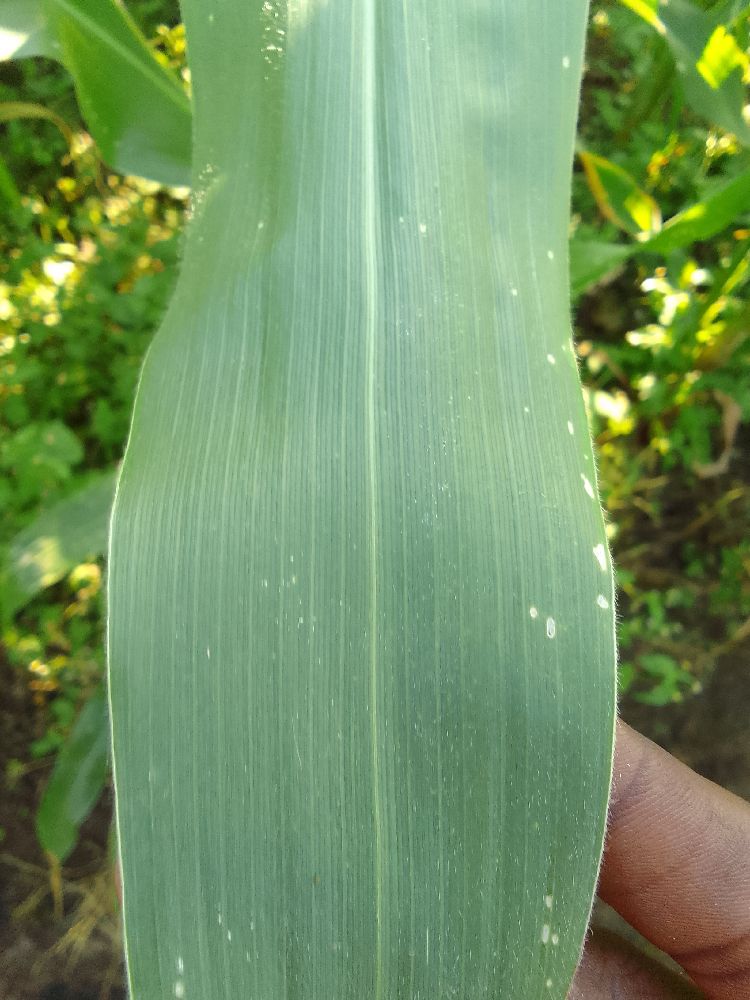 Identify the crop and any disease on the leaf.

maize, healthy
